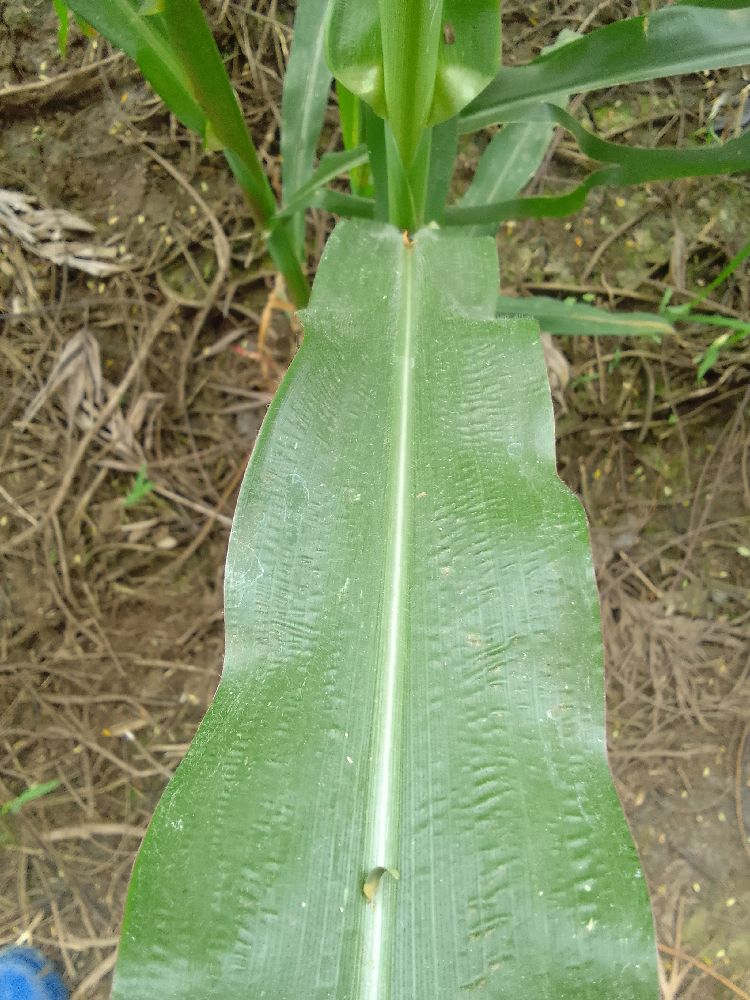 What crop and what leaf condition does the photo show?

maize, healthy
